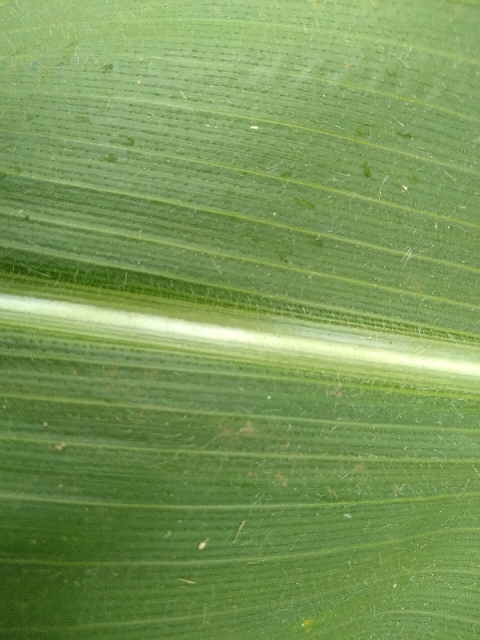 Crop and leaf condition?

maize, healthy
